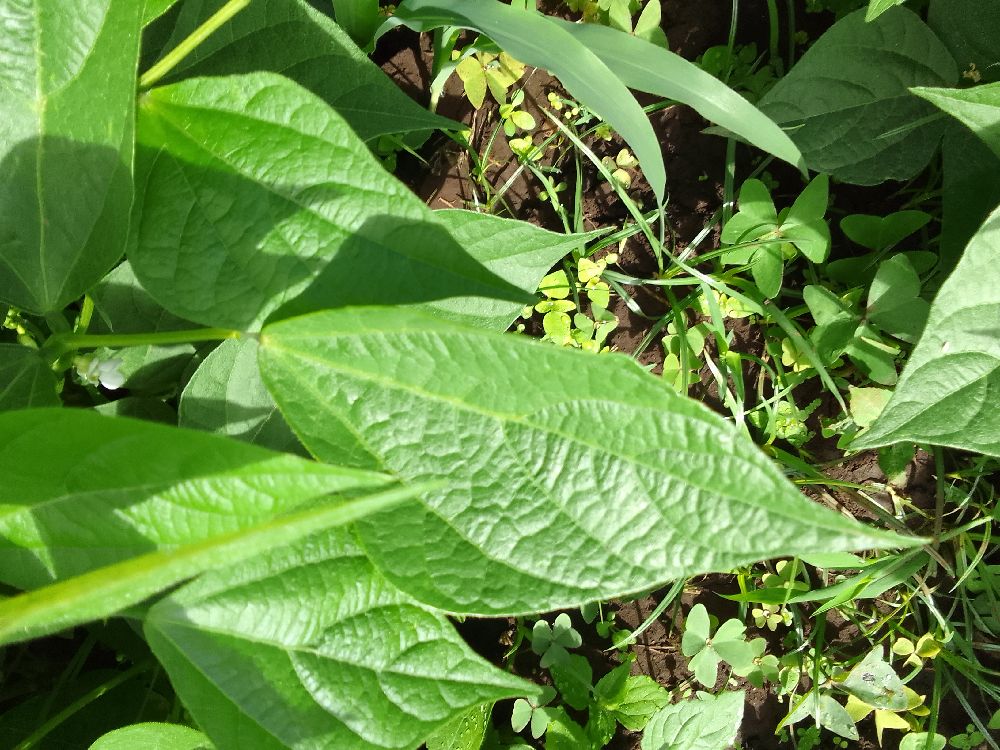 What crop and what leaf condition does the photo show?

common bean, healthy
